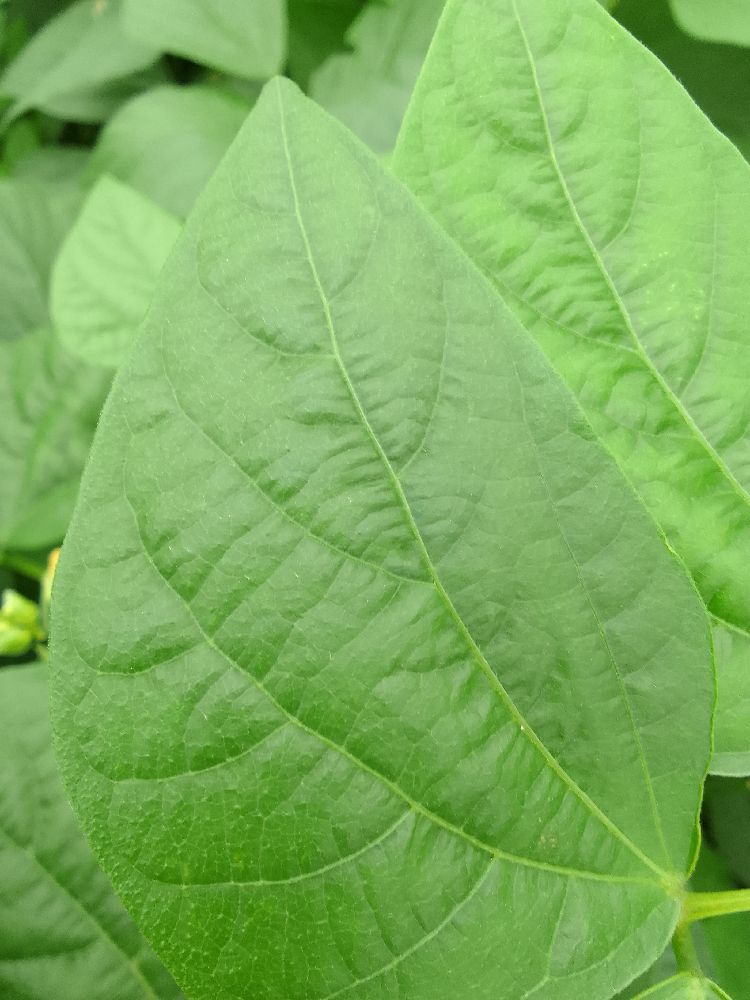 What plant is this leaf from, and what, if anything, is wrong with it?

common bean, healthy
